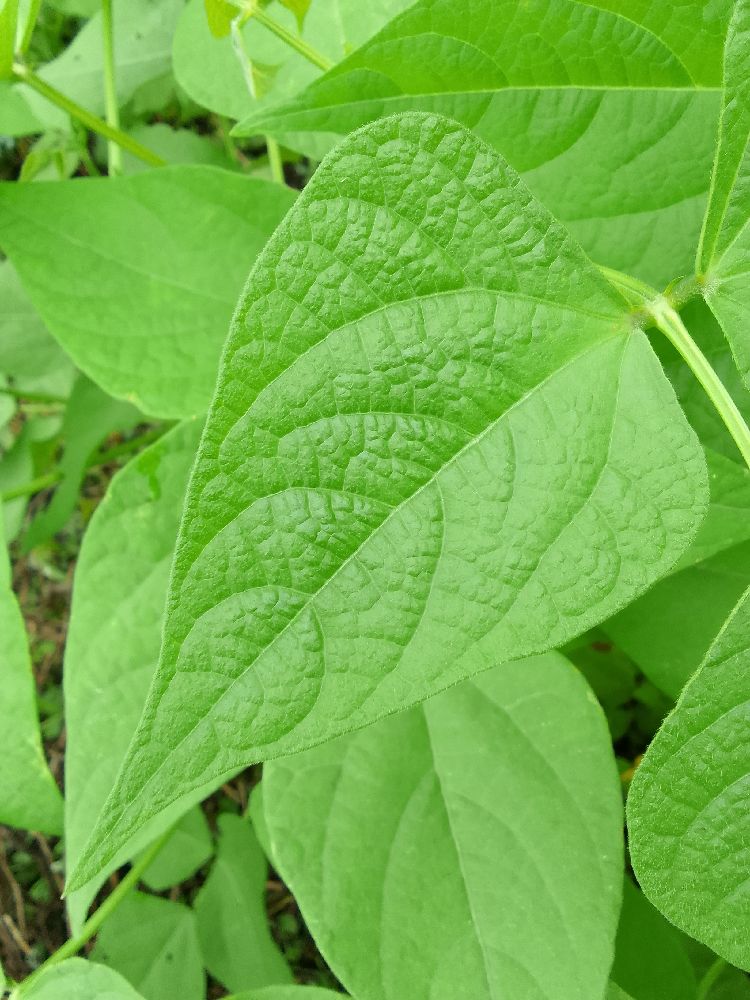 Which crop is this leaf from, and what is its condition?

common bean, healthy
